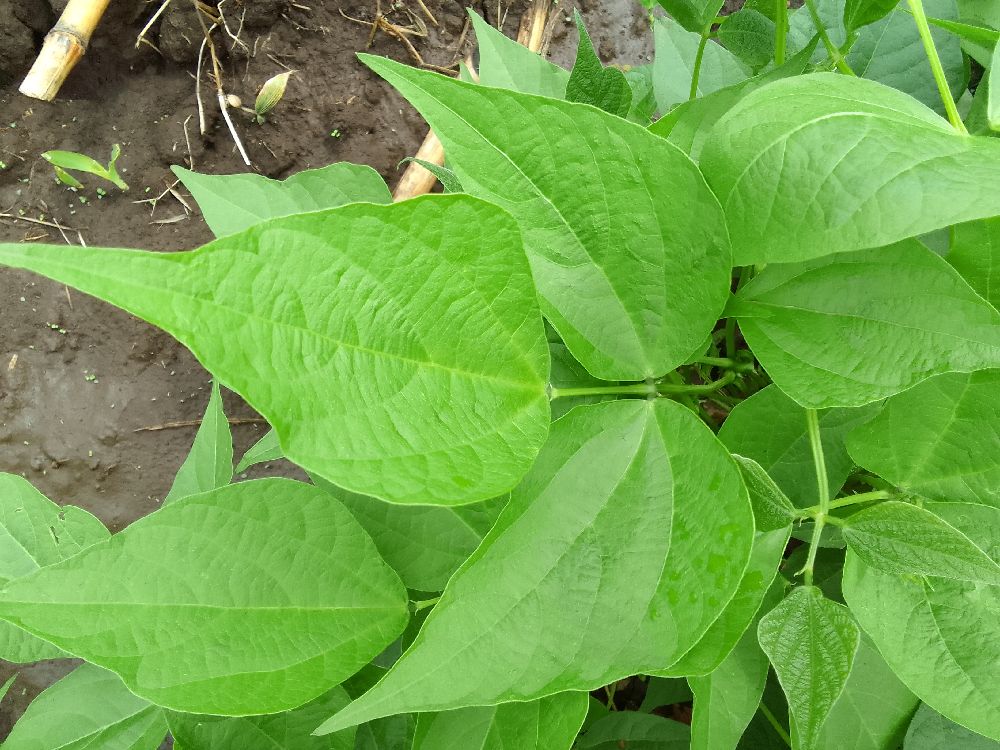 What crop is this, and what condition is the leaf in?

common bean, healthy
